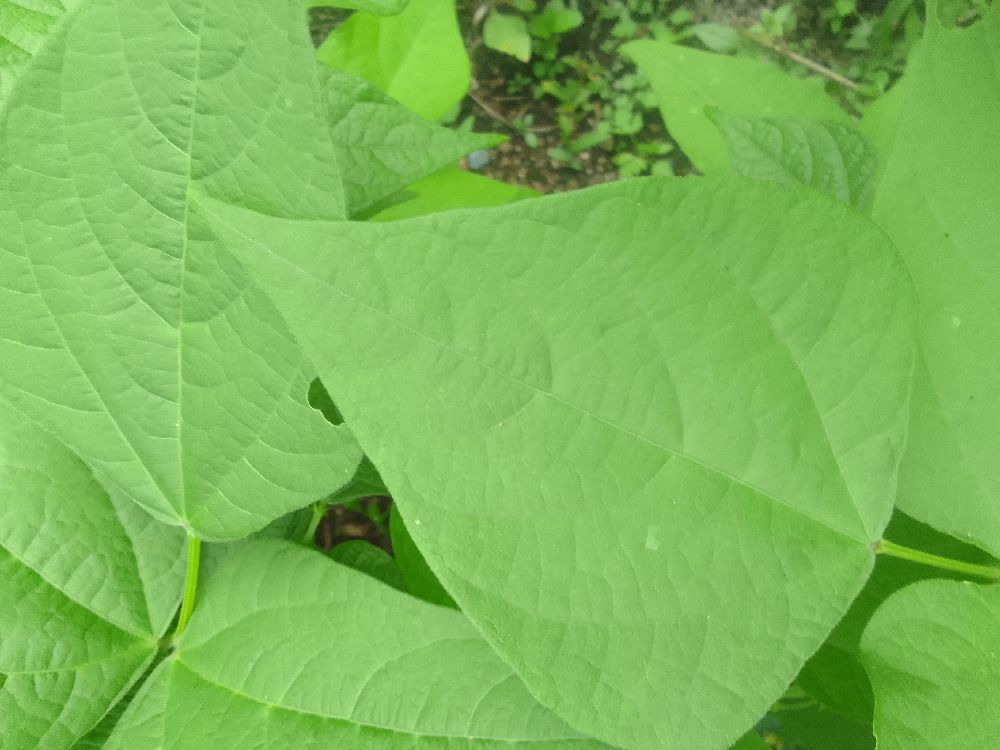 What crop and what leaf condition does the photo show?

common bean, healthy
